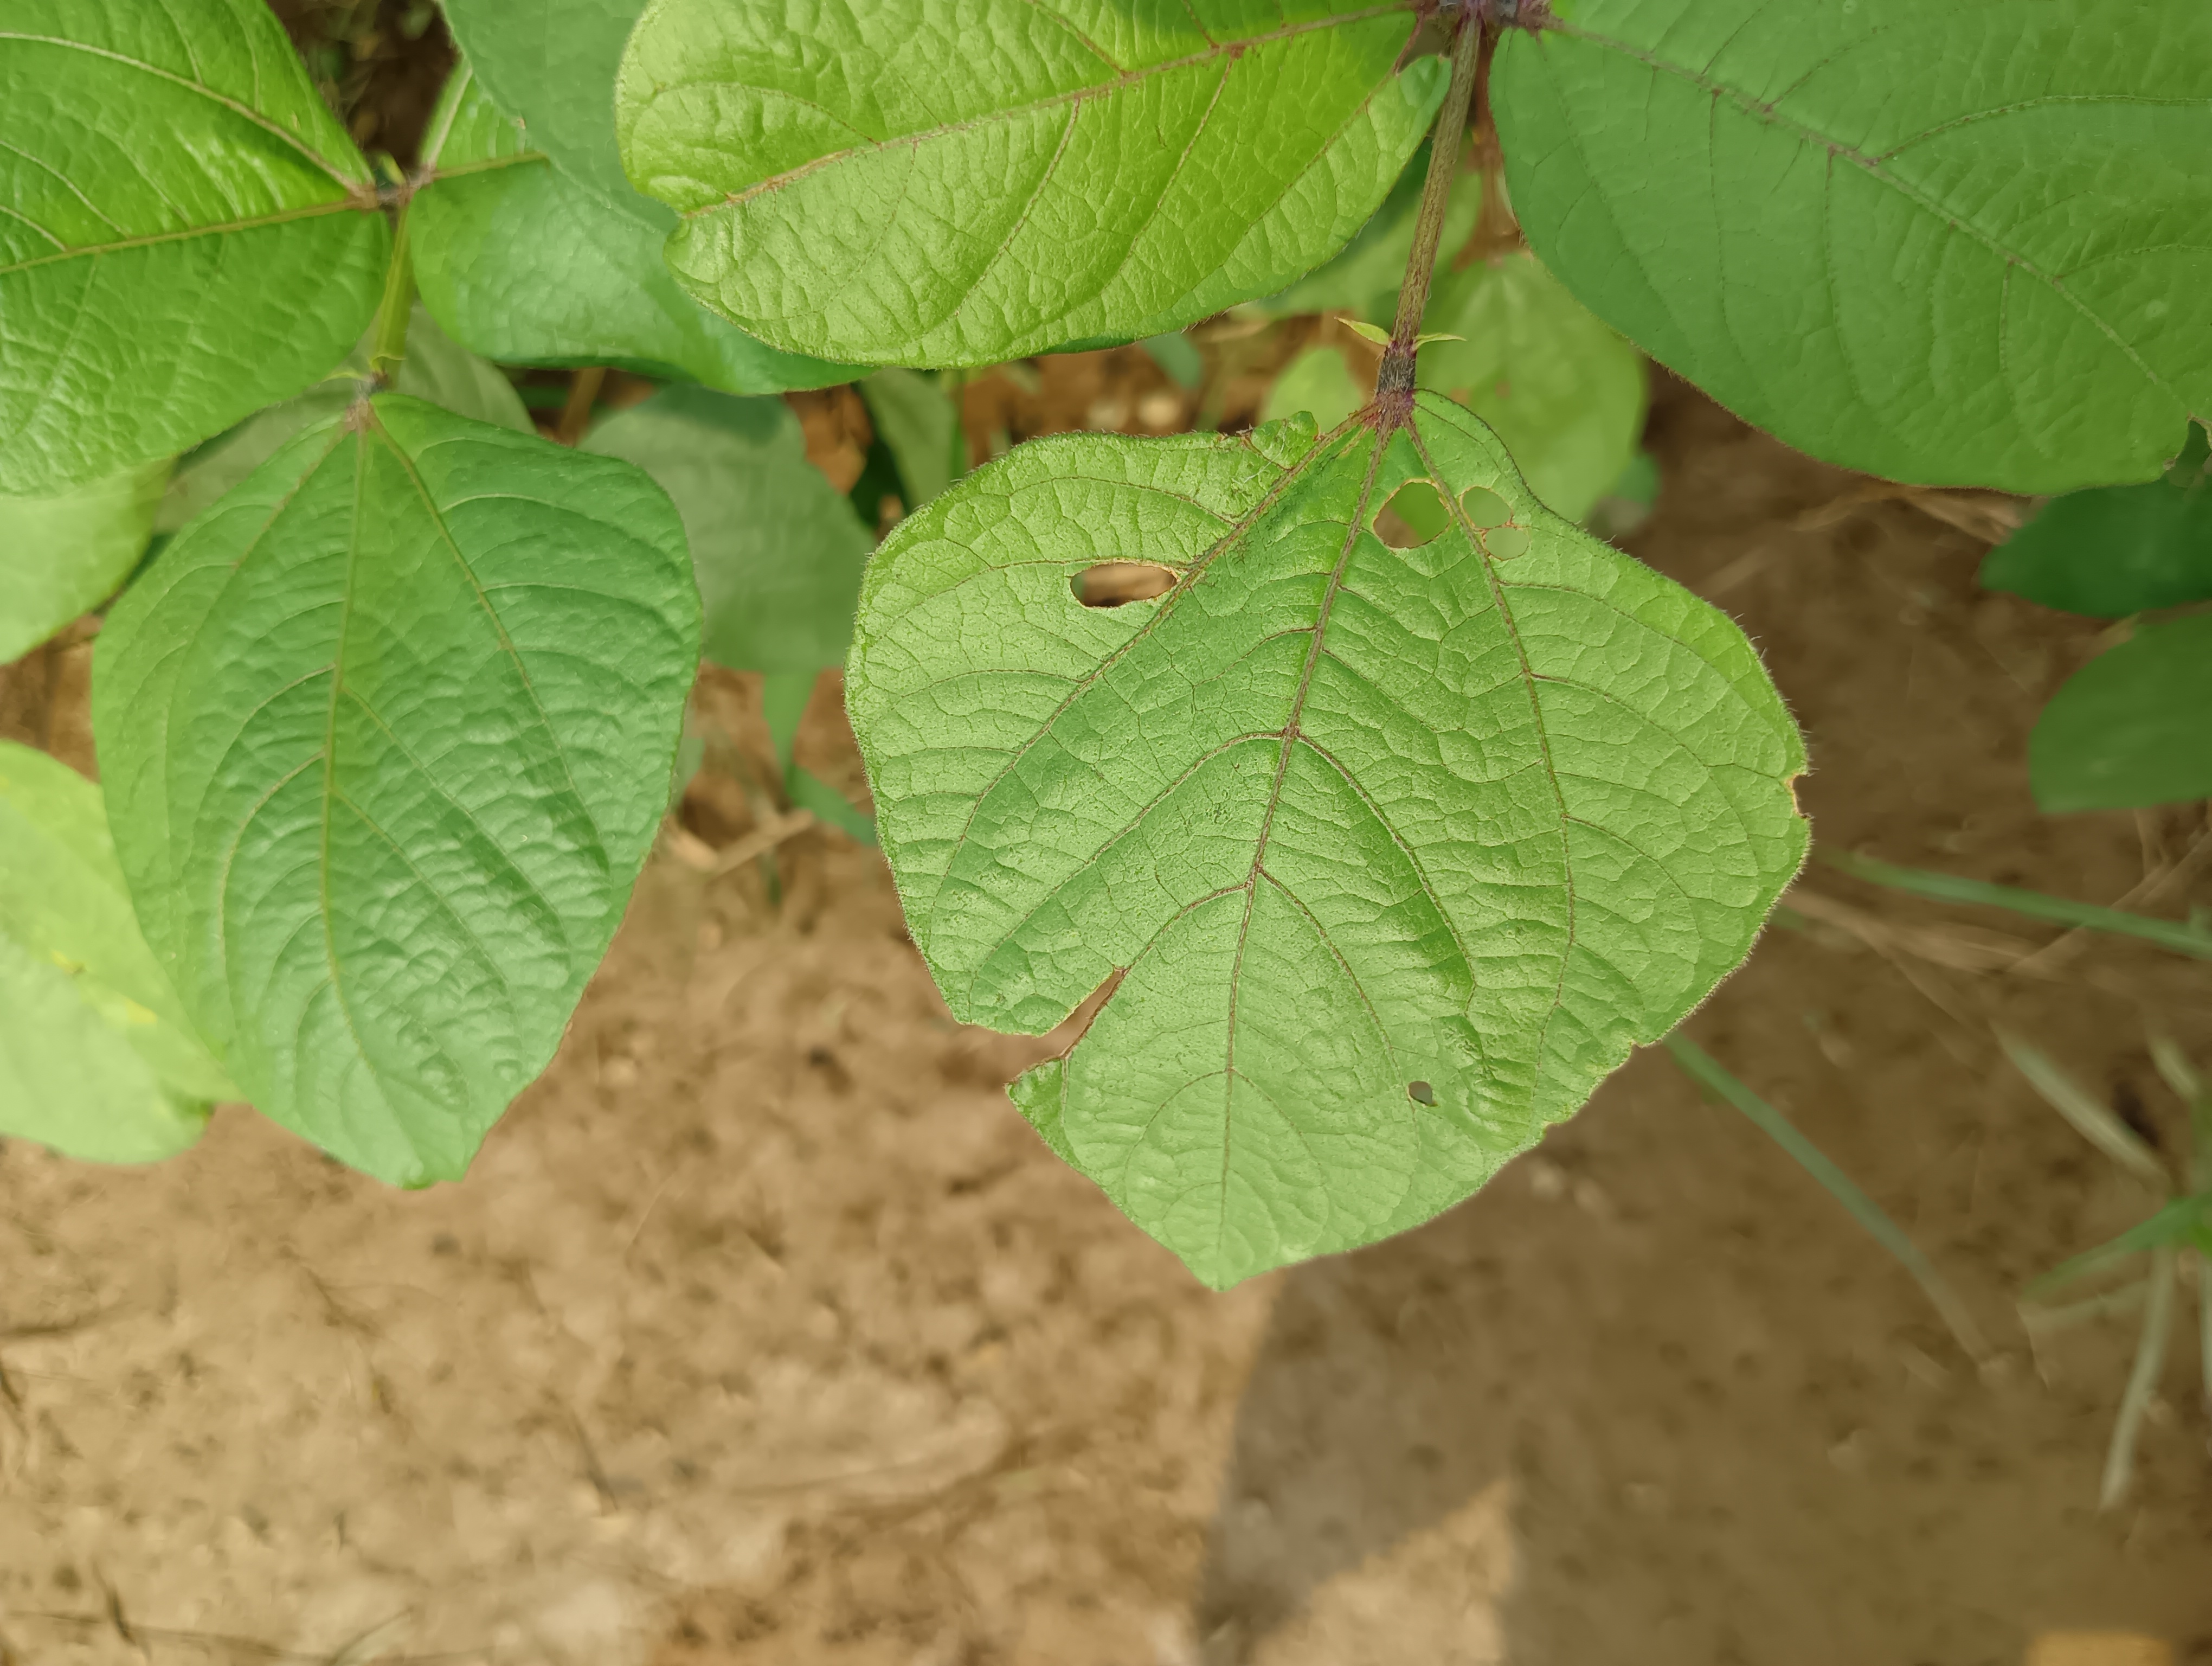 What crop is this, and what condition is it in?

mungbean, healthy
